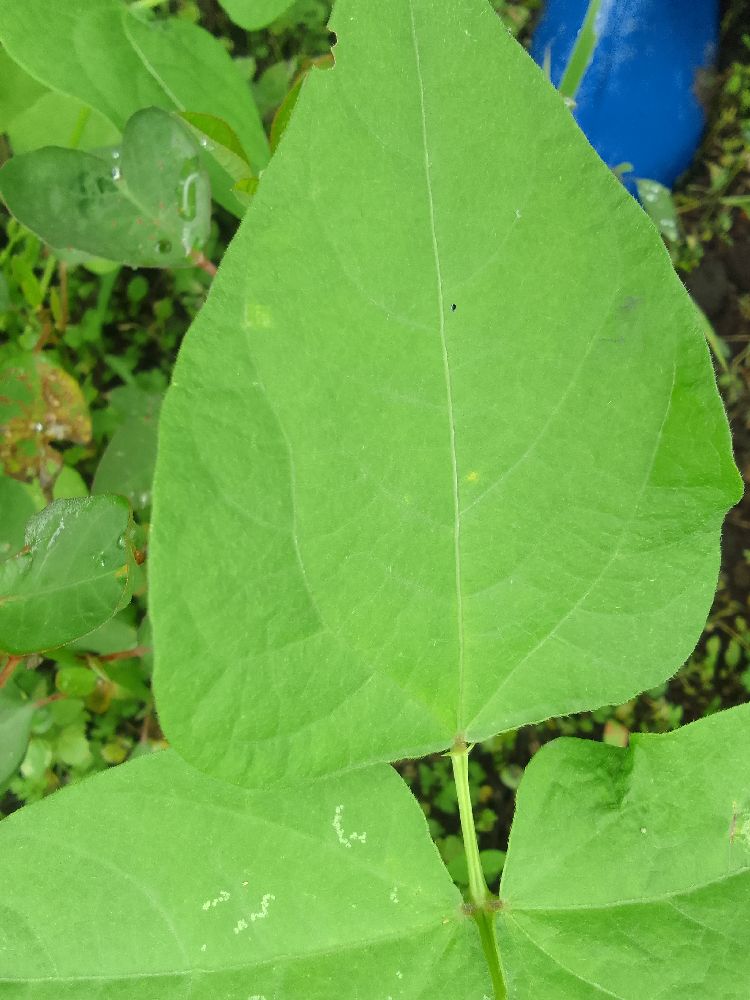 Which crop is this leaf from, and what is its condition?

common bean, healthy
